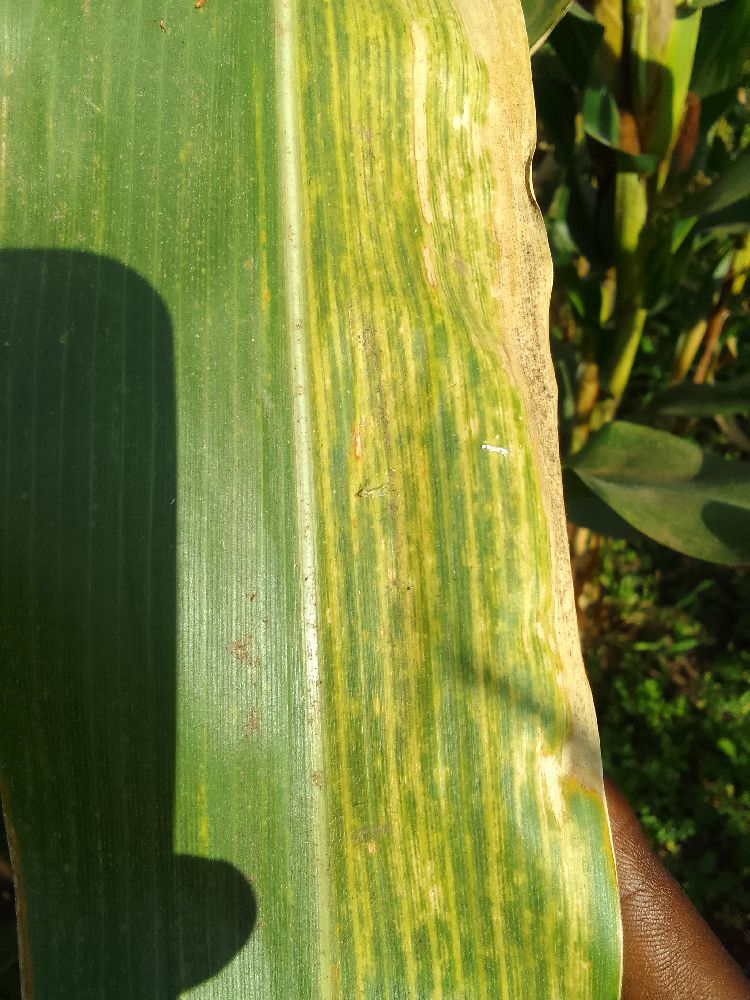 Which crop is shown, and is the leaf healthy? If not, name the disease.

maize, maize lethal necrosis
